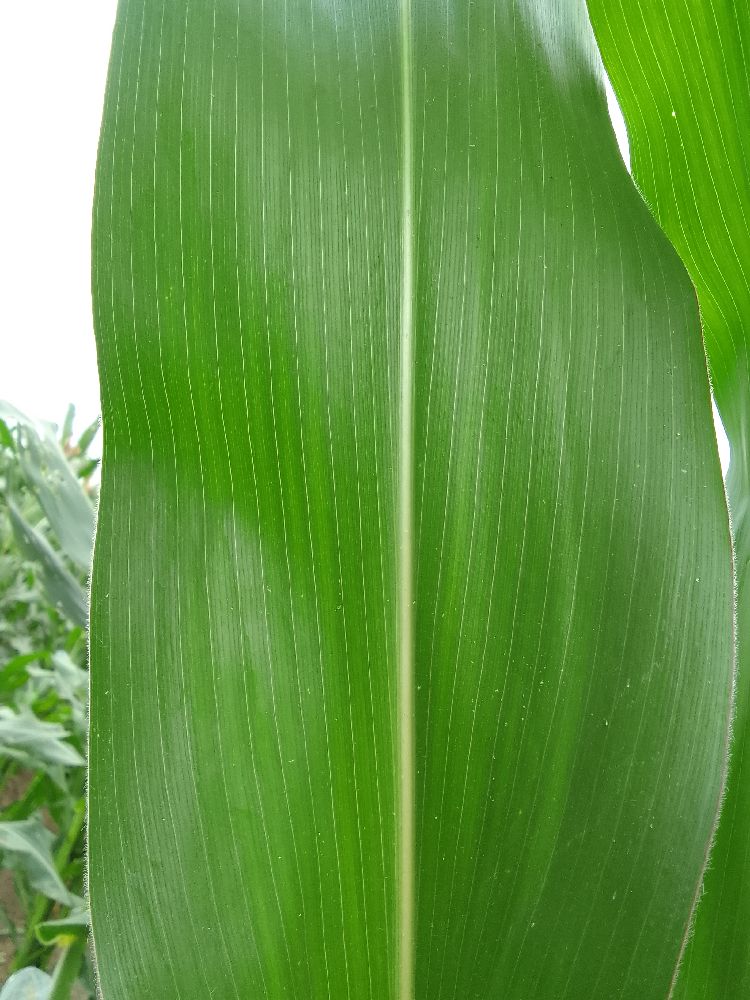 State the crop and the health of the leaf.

maize, healthy
